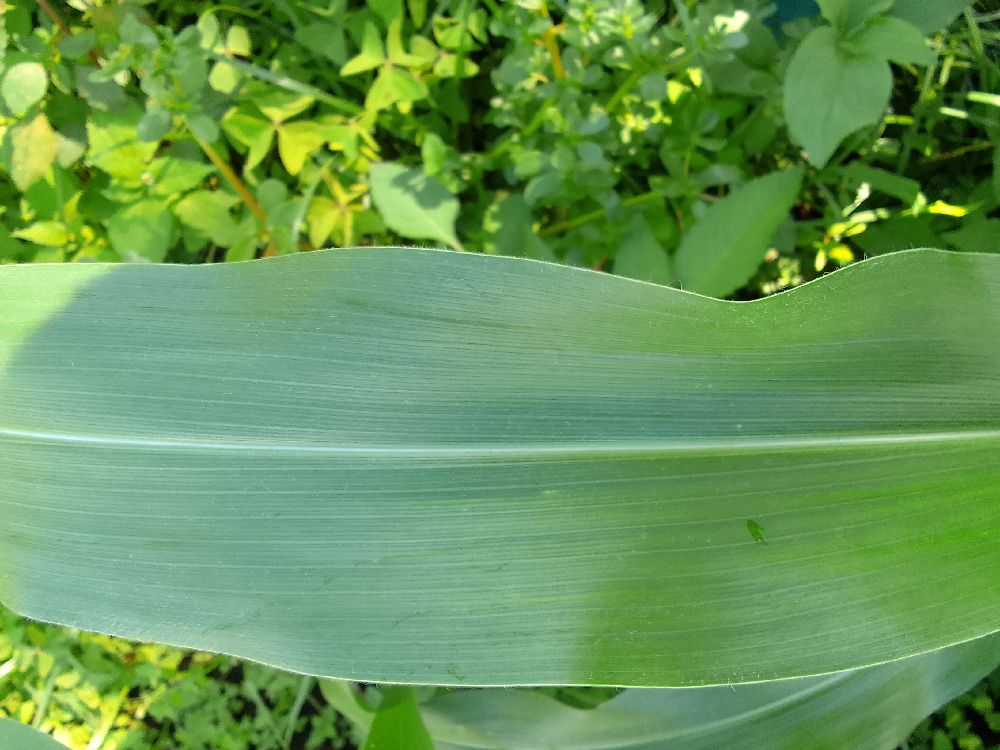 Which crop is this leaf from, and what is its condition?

maize, healthy
